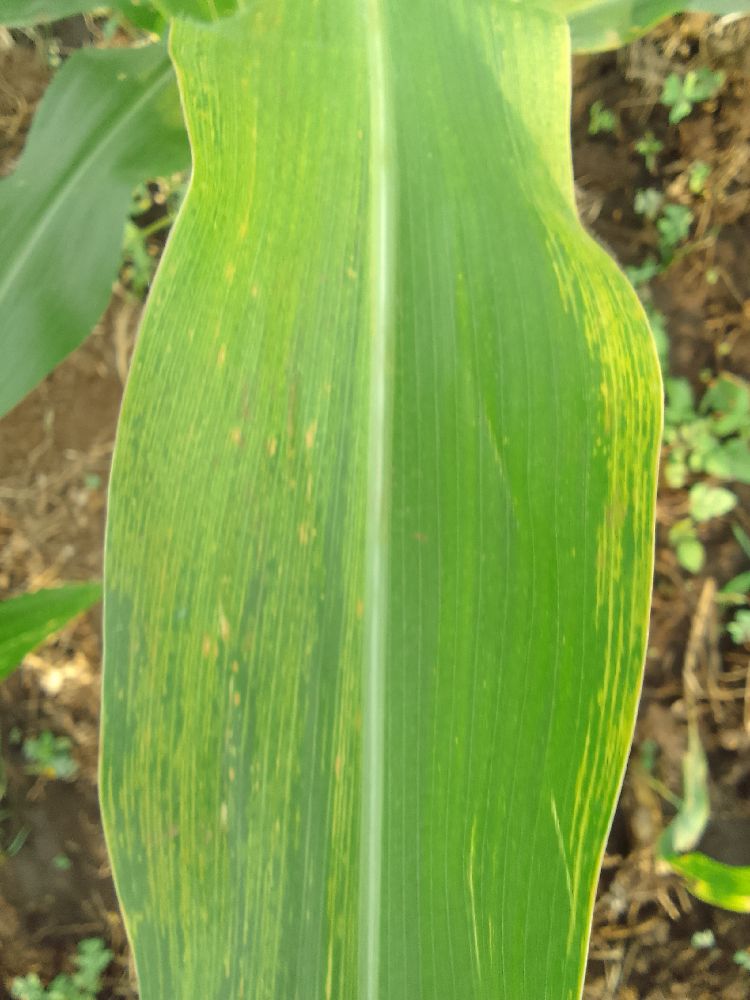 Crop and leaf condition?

maize, maize lethal necrosis
